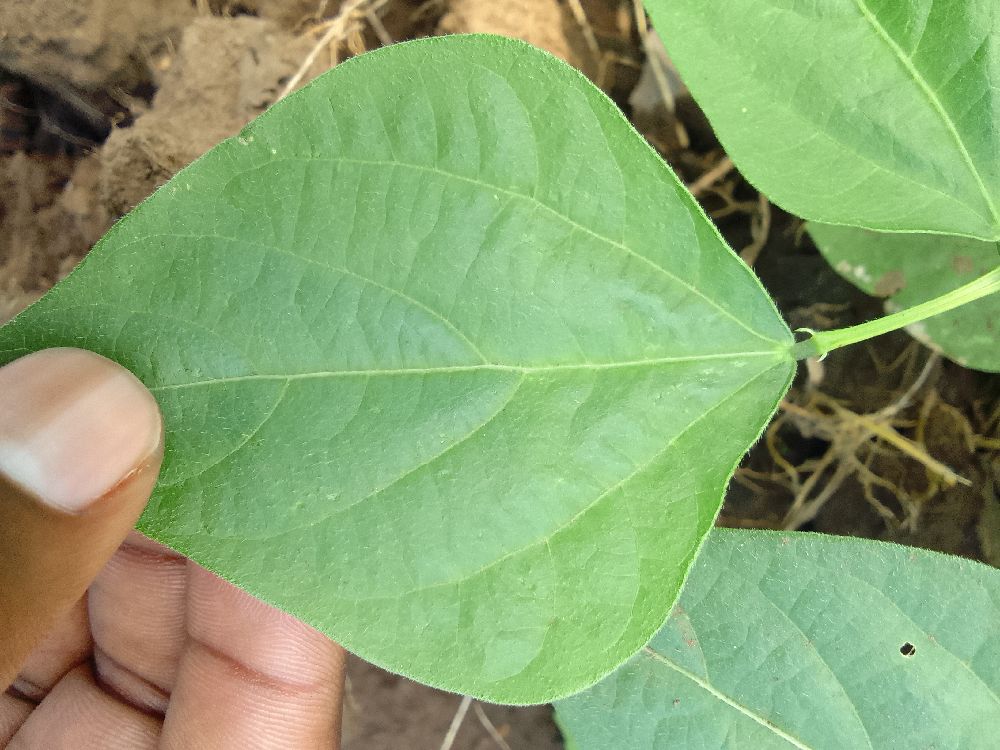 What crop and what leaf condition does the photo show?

common bean, healthy
